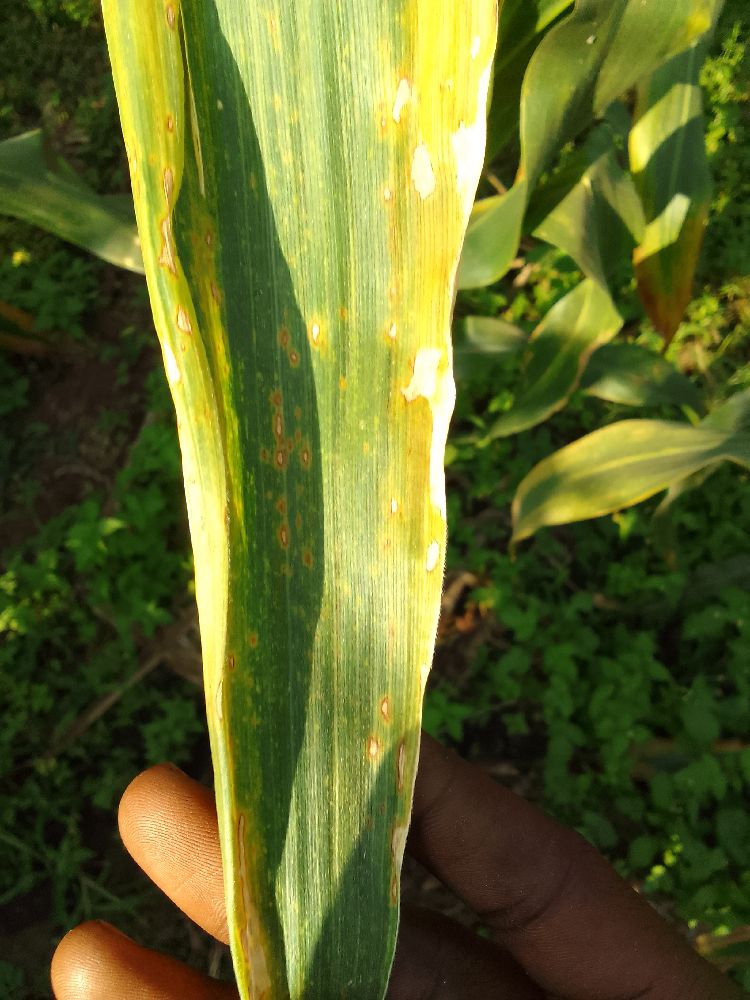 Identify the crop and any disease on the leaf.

maize, maize lethal necrosis
